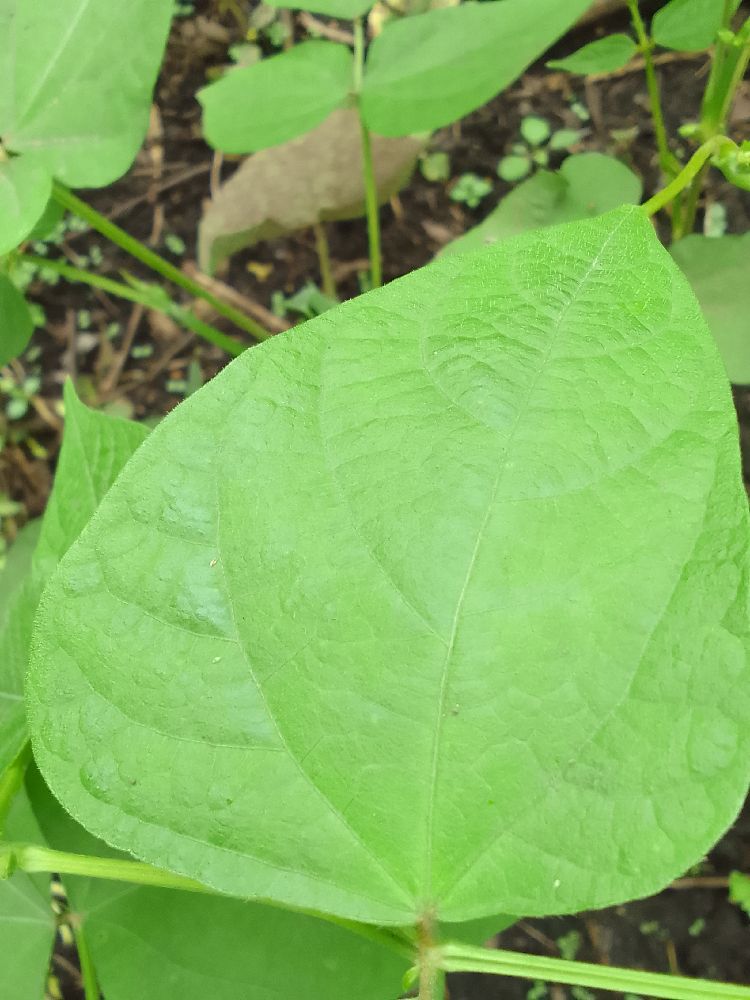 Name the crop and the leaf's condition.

common bean, healthy
